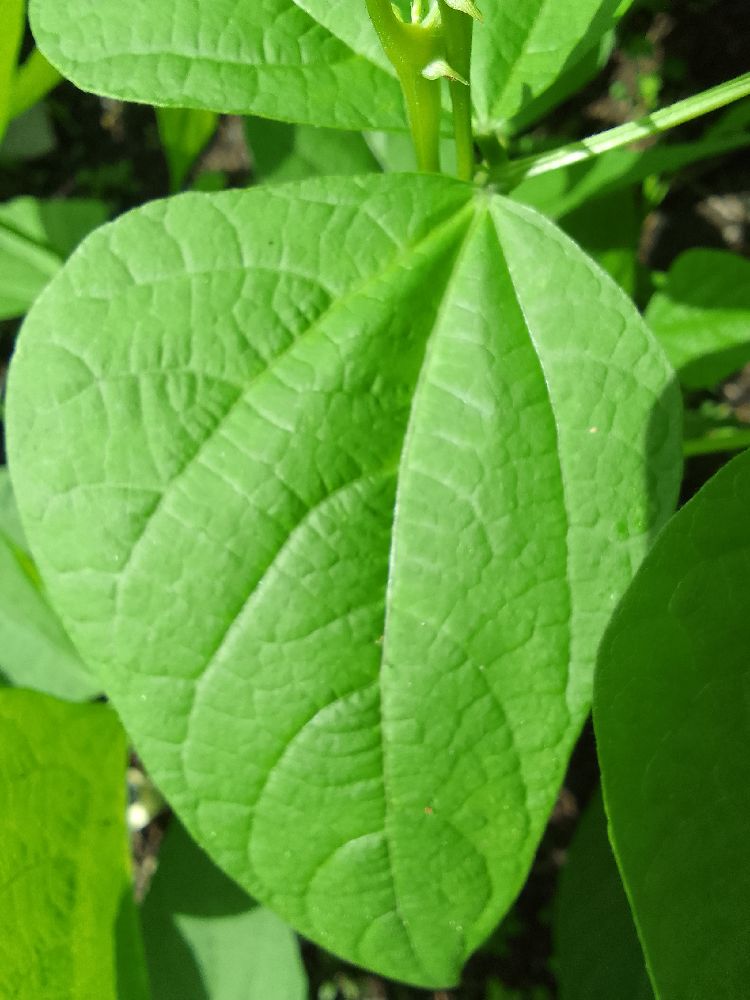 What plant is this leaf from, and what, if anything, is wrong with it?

common bean, healthy
